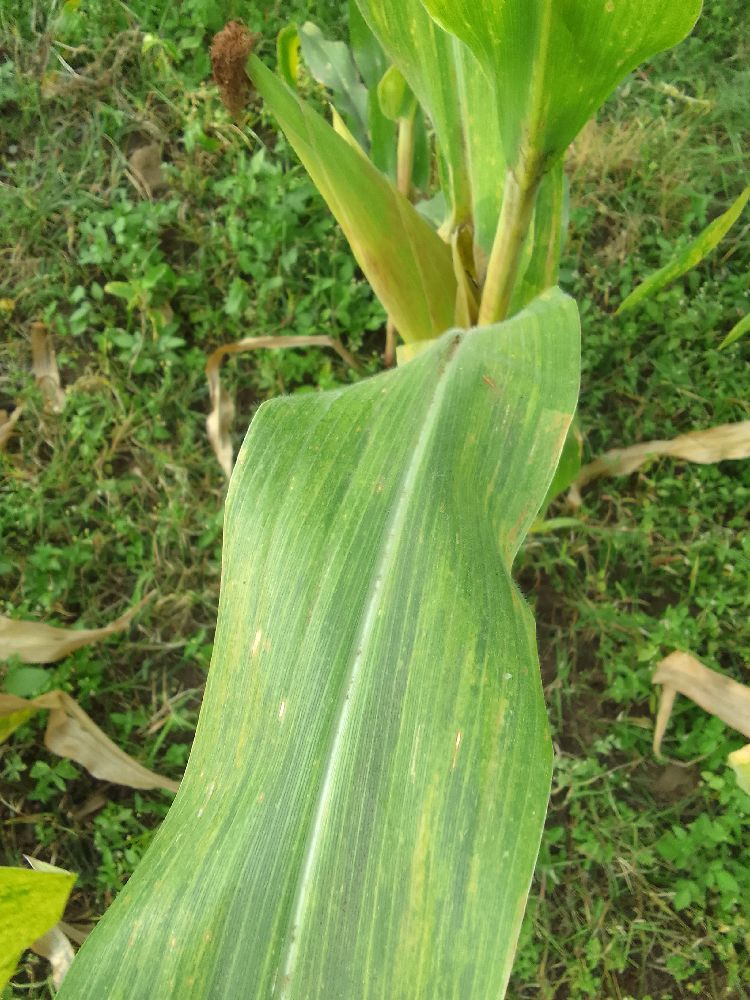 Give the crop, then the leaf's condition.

maize, maize lethal necrosis
